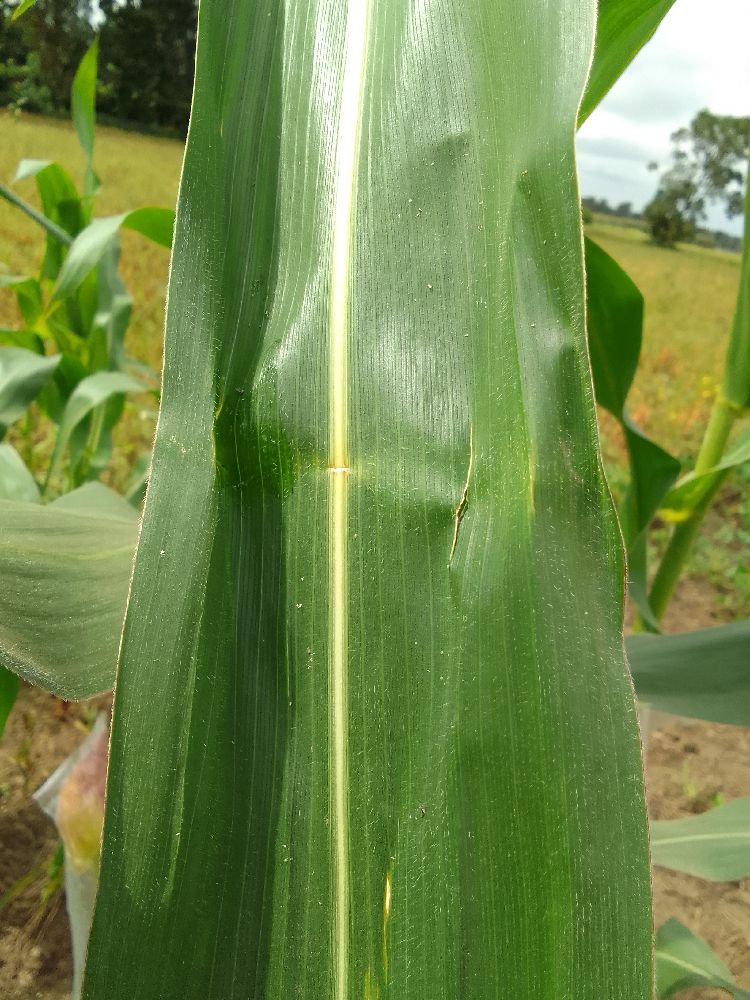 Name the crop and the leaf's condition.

maize, healthy
